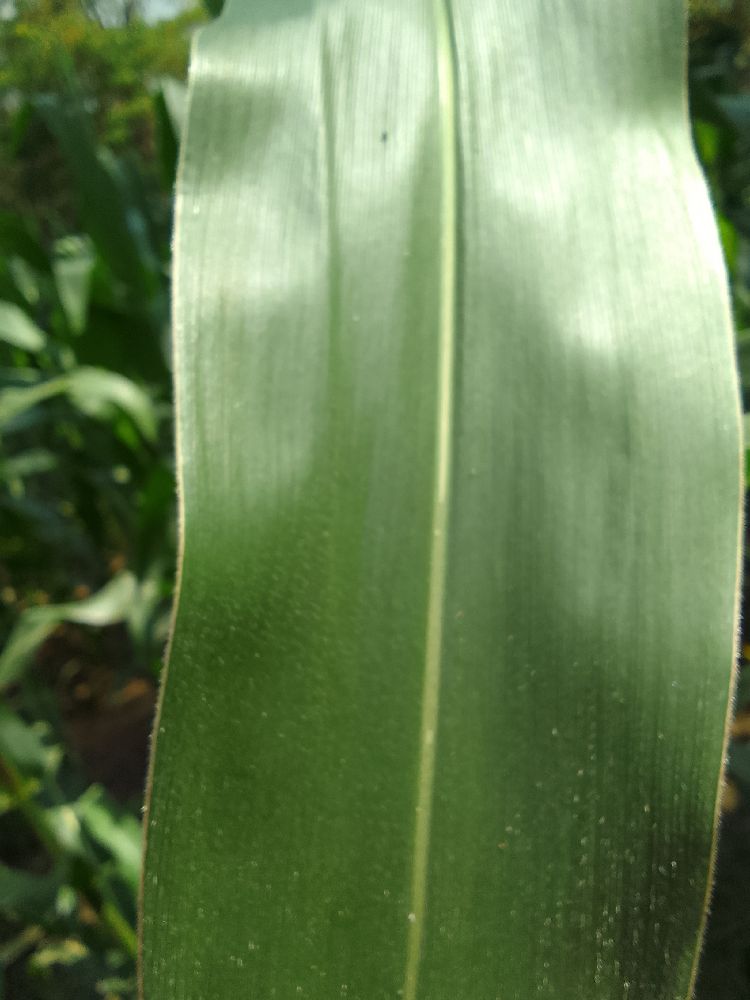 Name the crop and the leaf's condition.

maize, healthy
